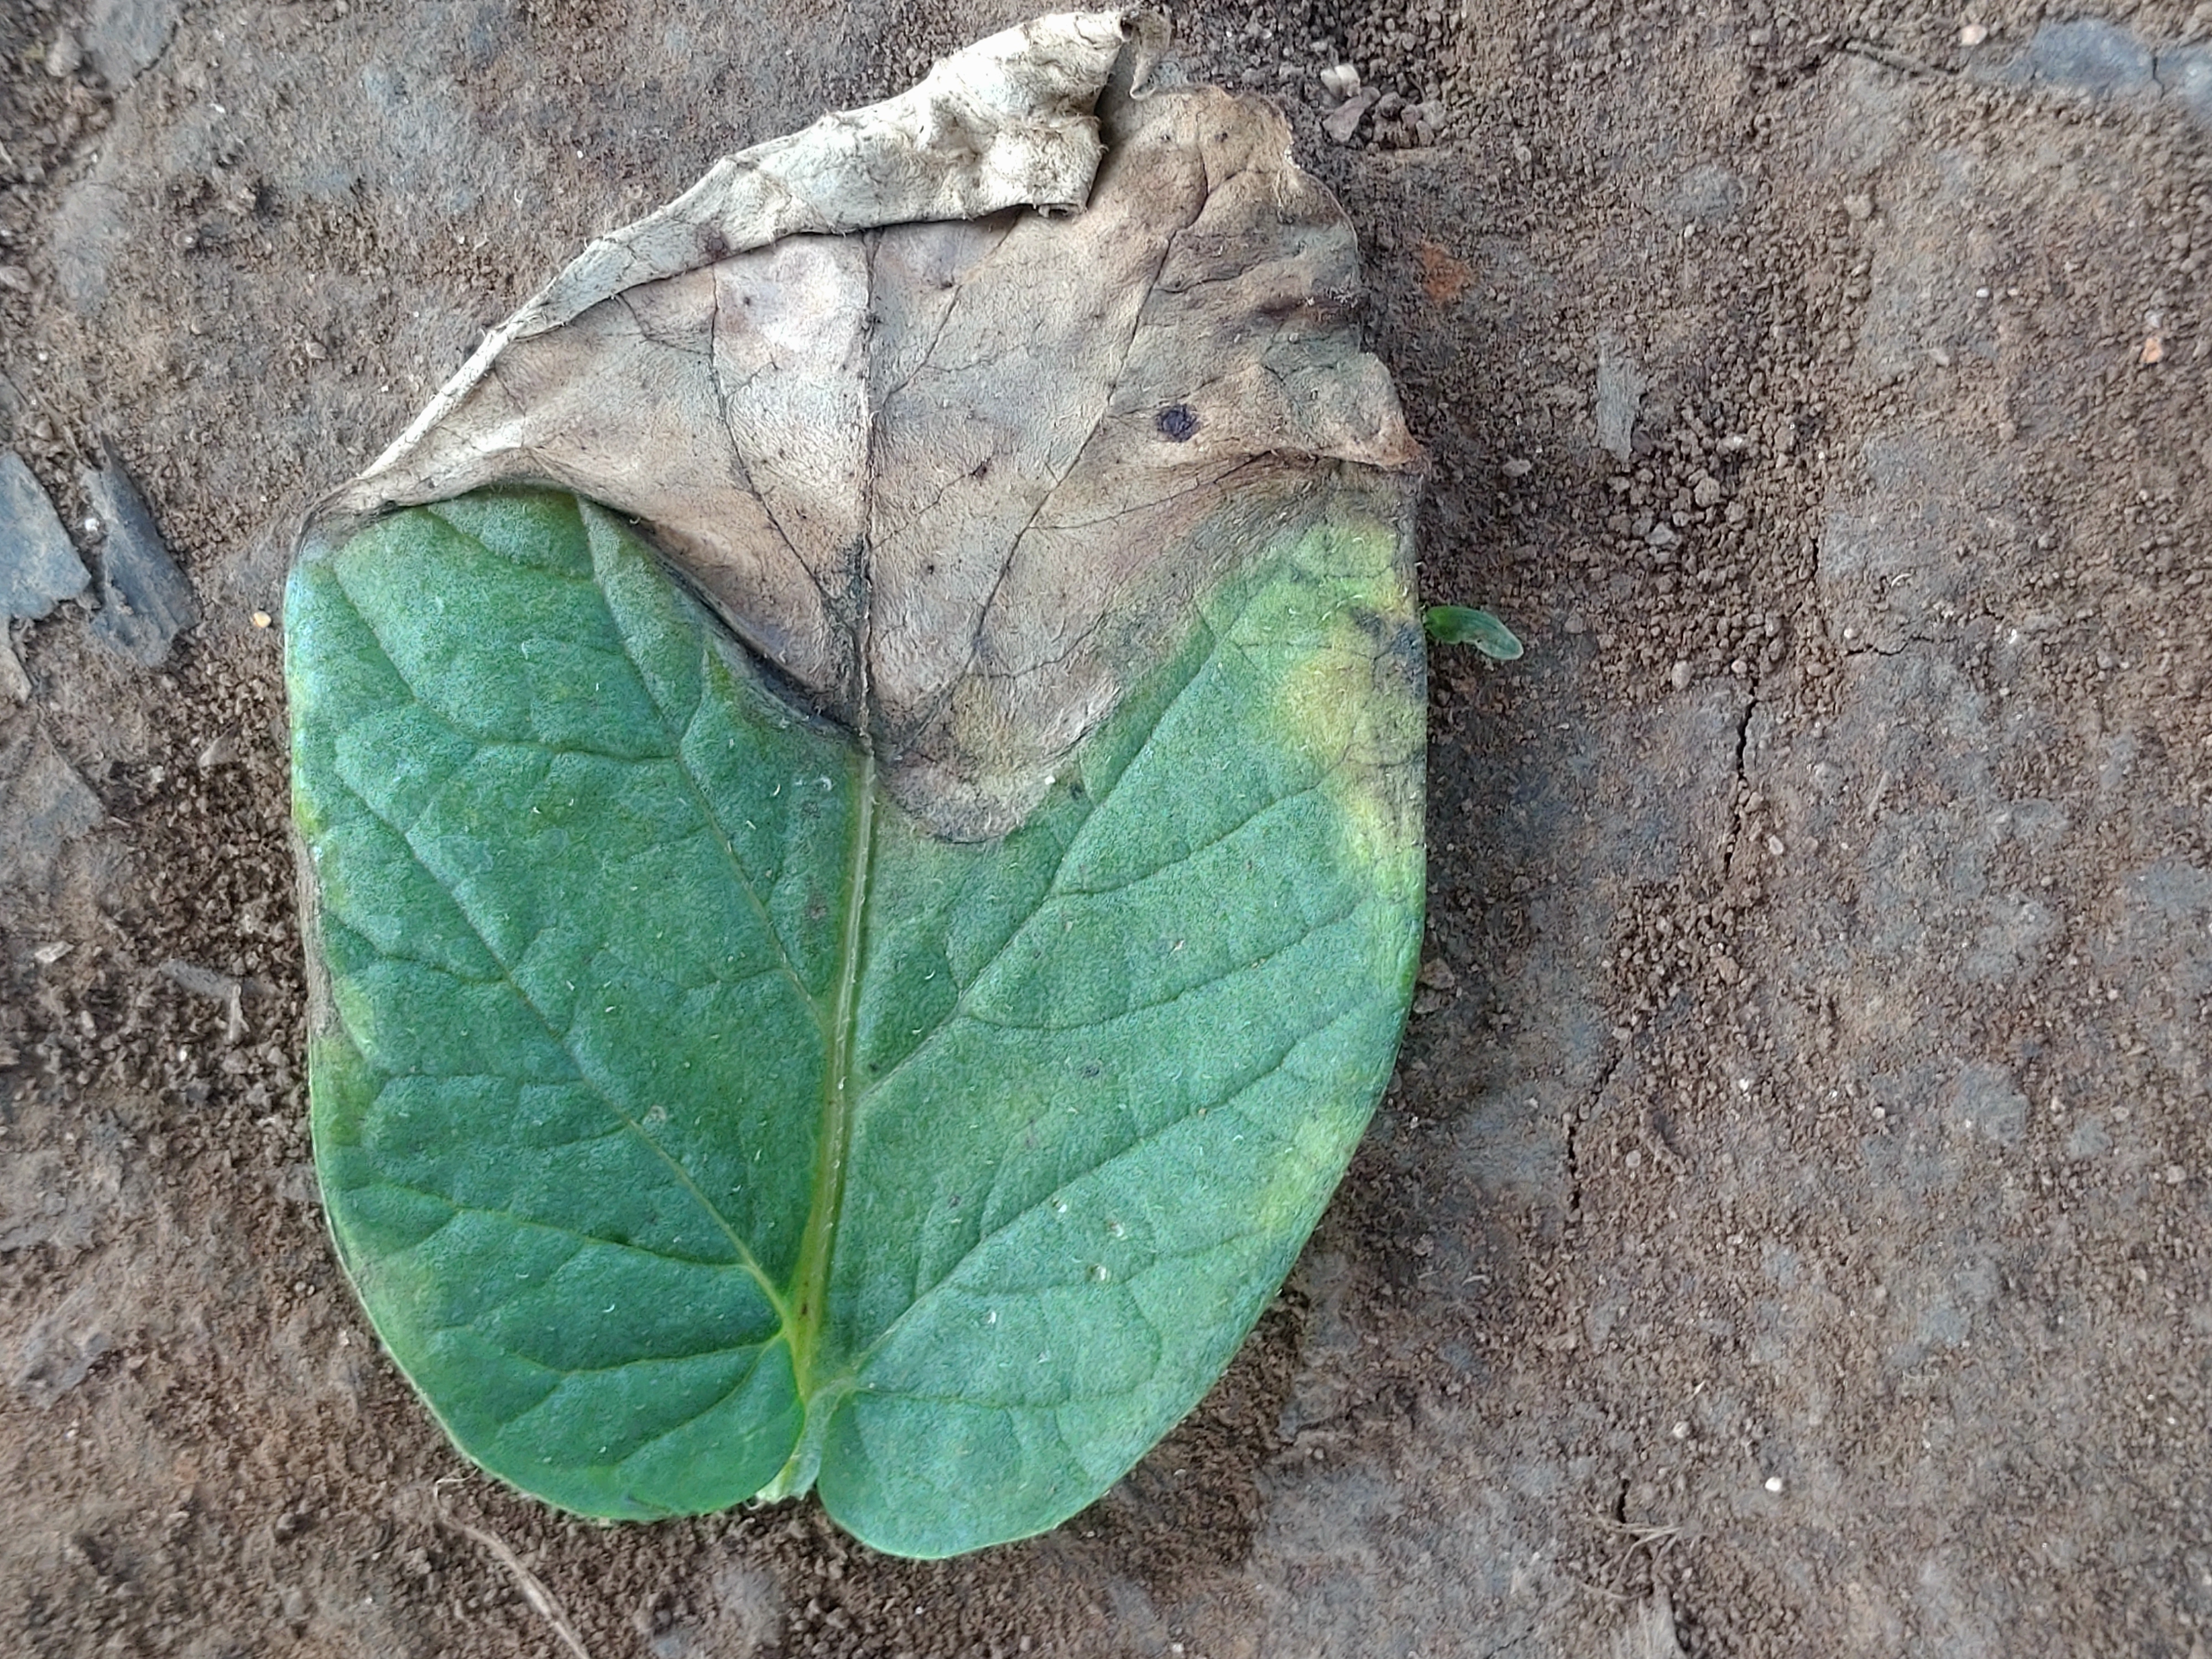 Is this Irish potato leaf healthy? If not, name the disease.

early blight
